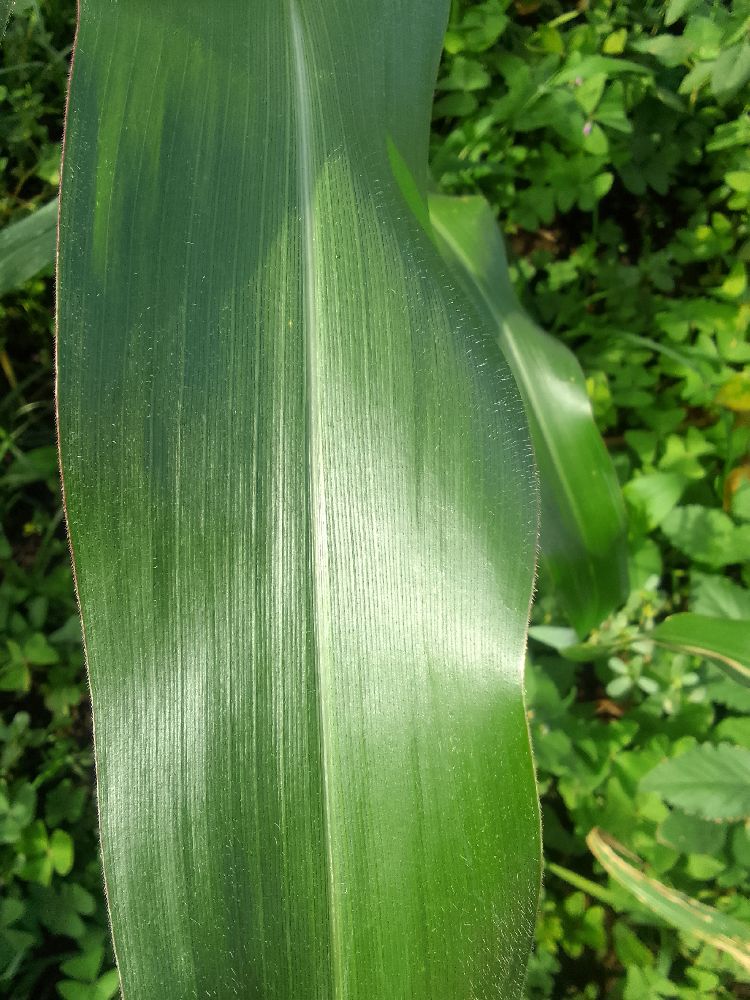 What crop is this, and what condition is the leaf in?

maize, healthy
